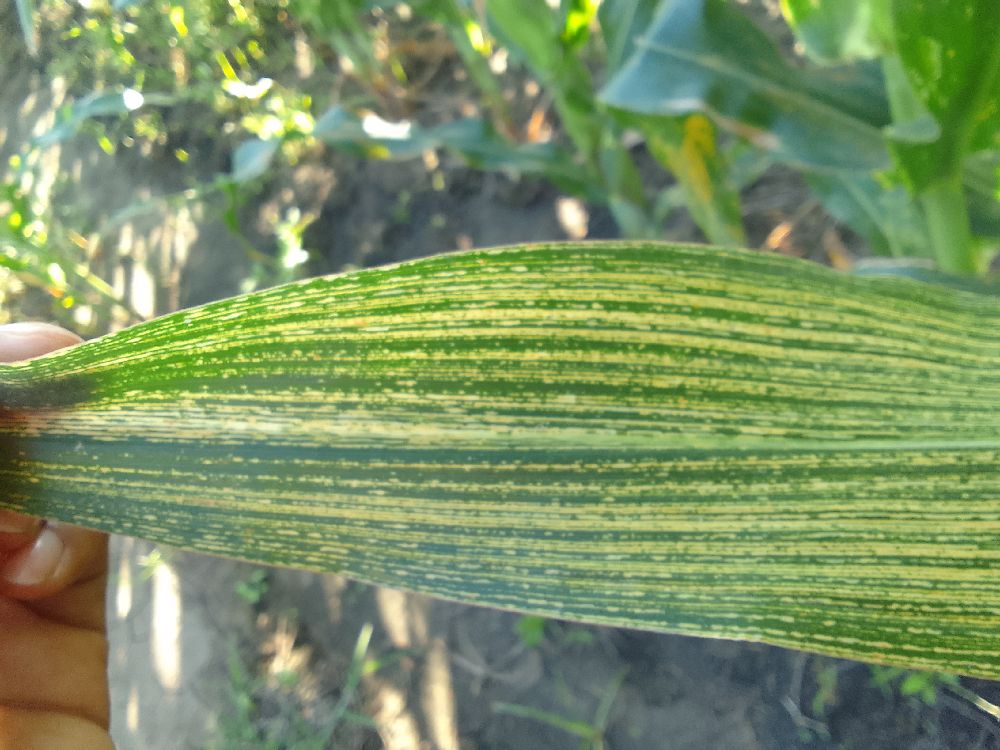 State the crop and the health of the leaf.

maize, maize streak virus
